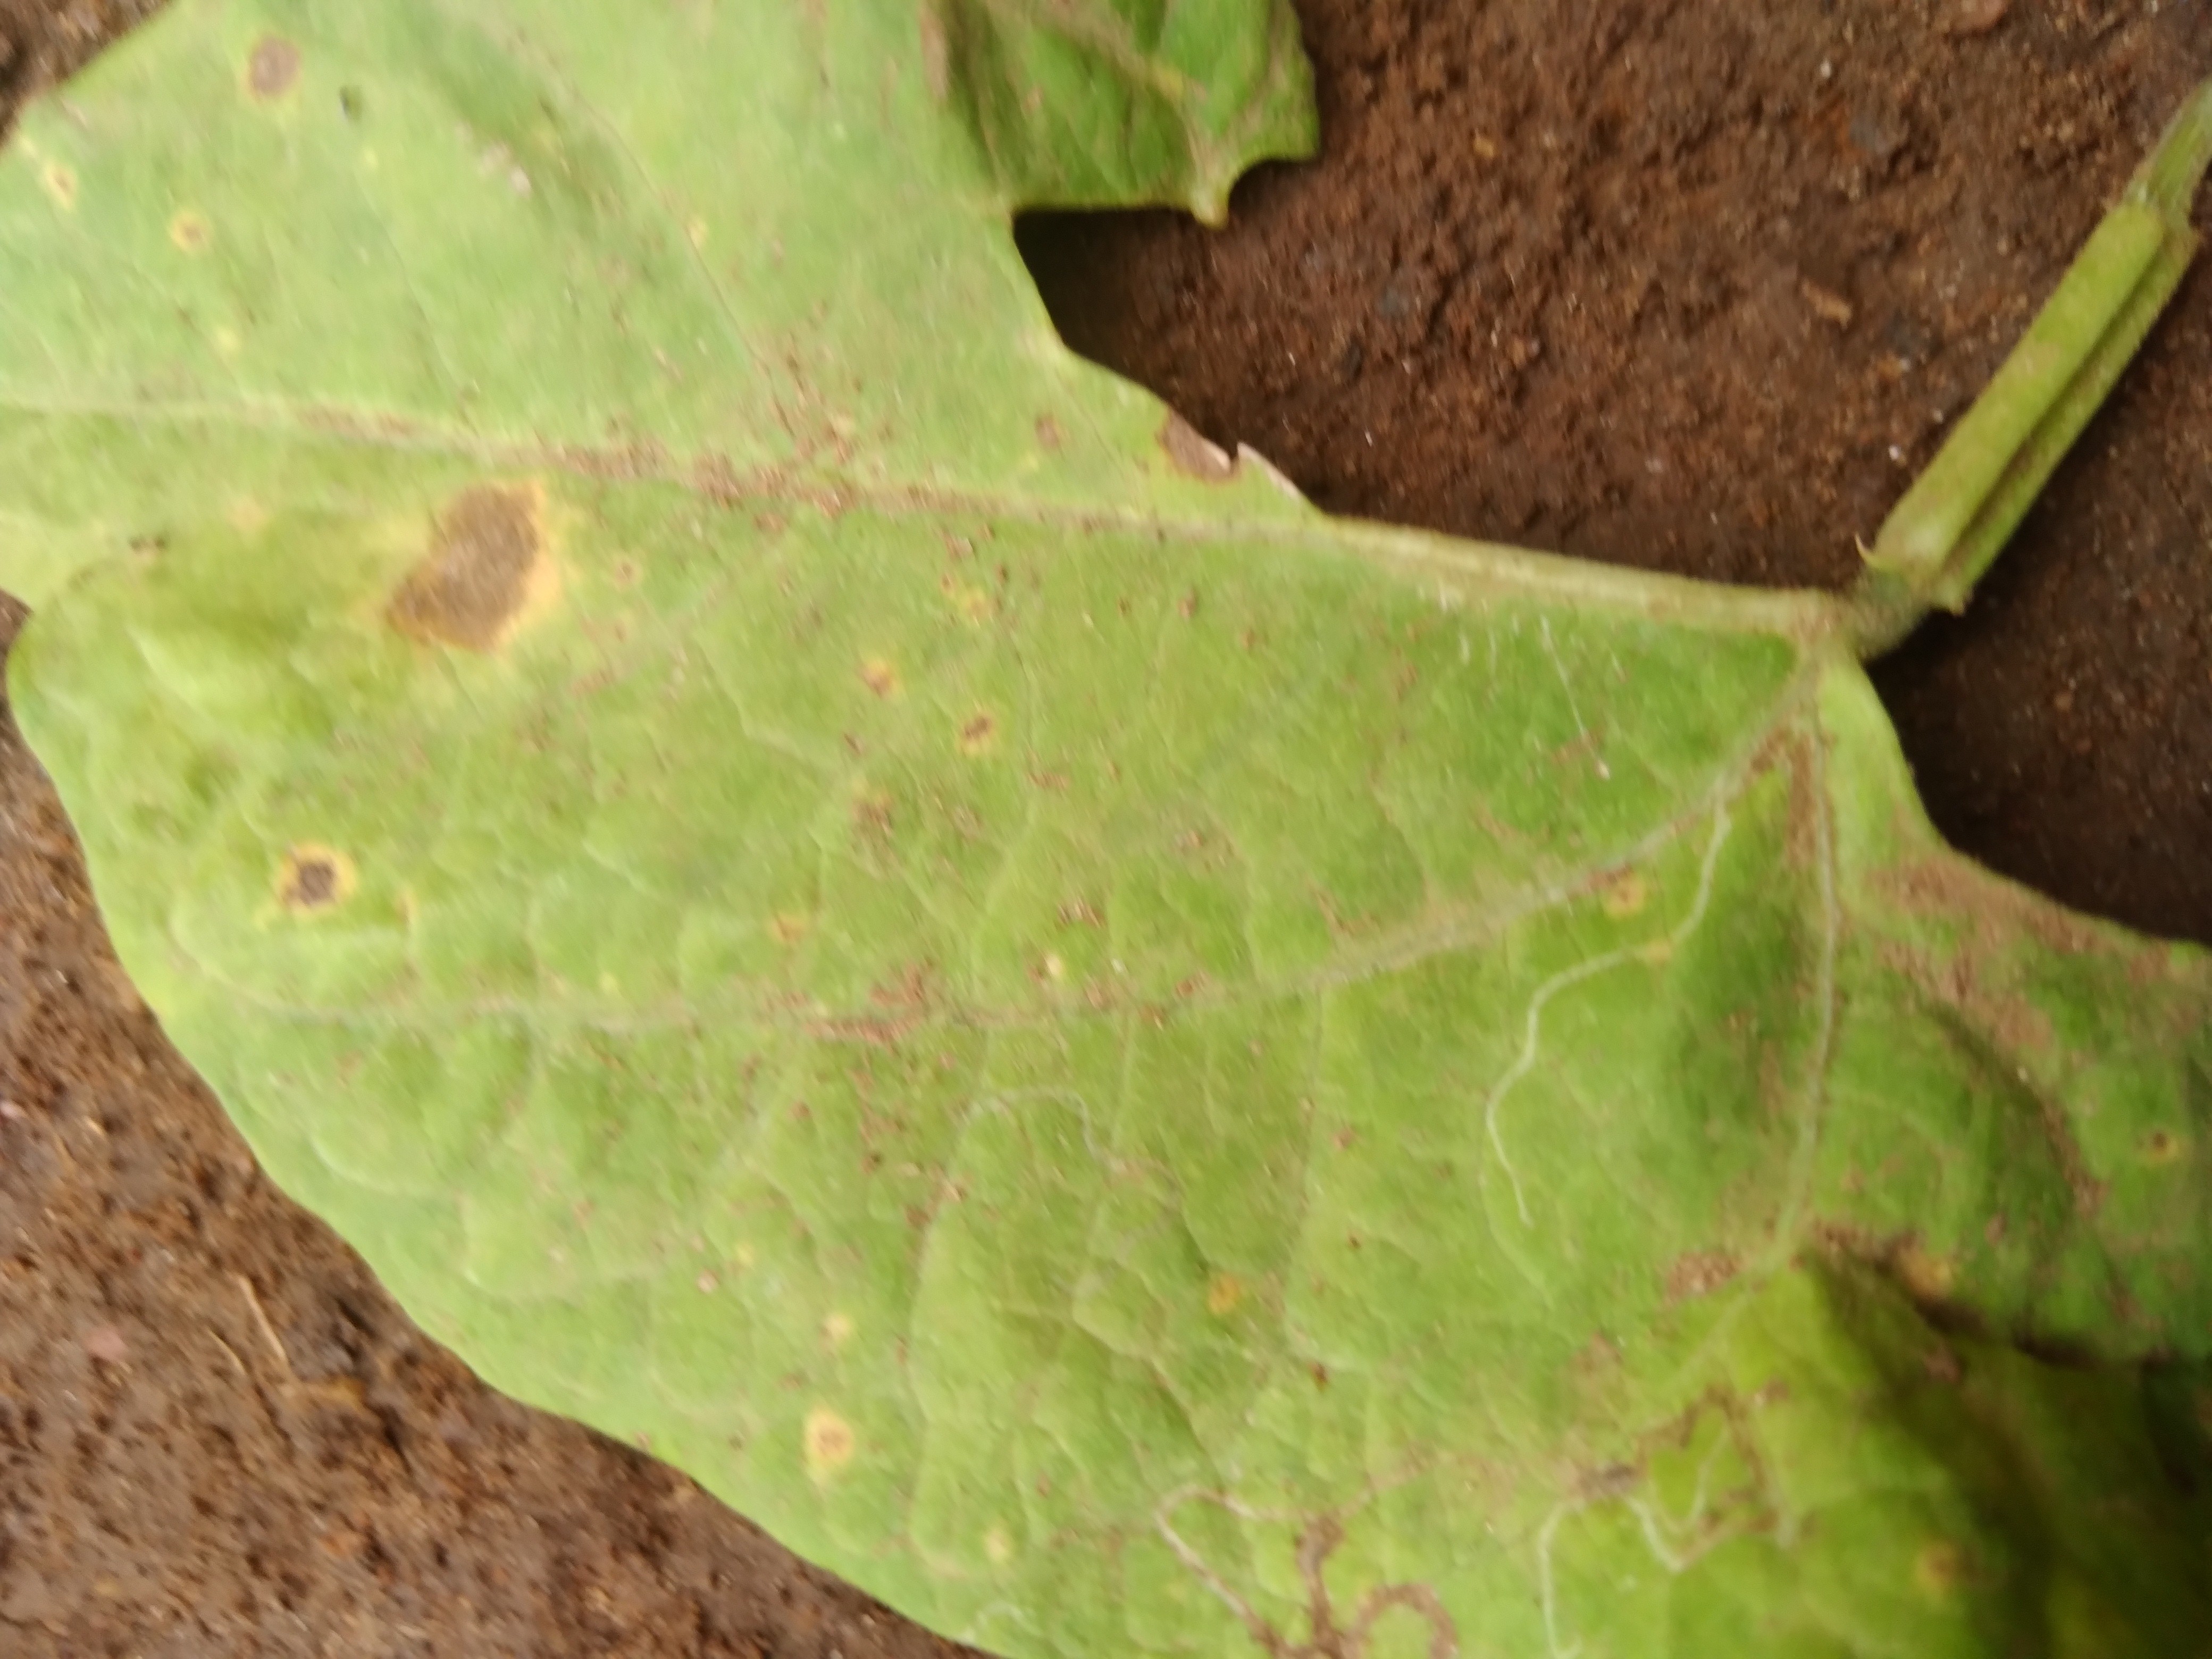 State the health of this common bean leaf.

rust
